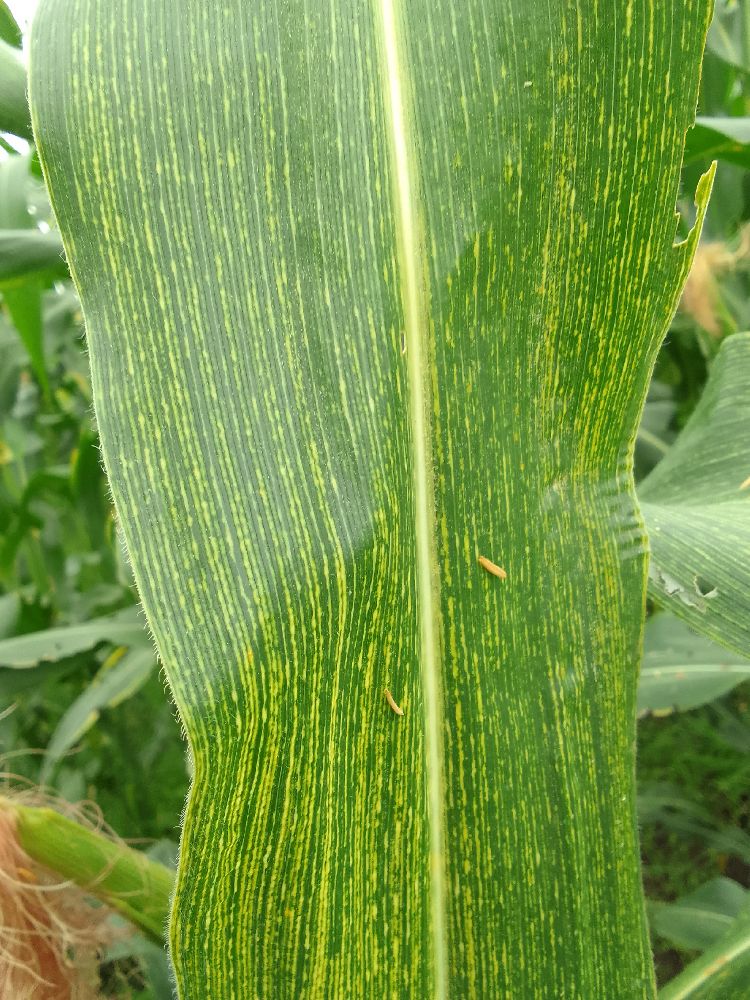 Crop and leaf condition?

maize, maize streak virus
